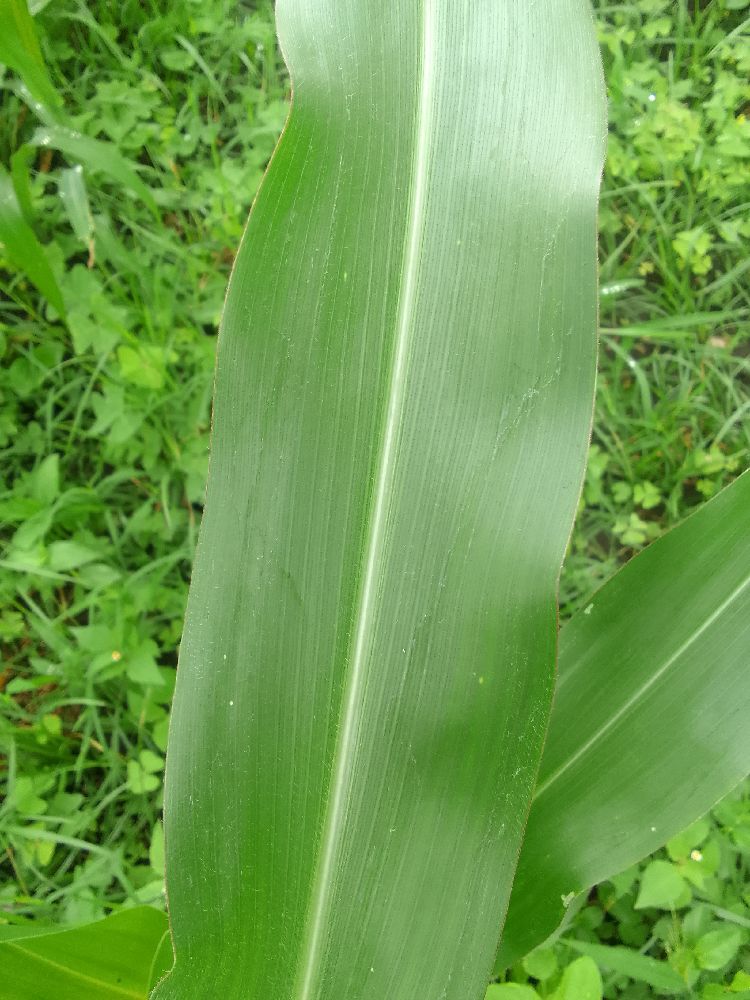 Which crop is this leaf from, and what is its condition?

maize, healthy
